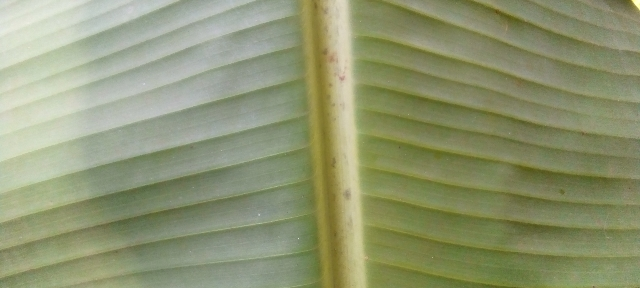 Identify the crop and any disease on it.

banana, healthy
